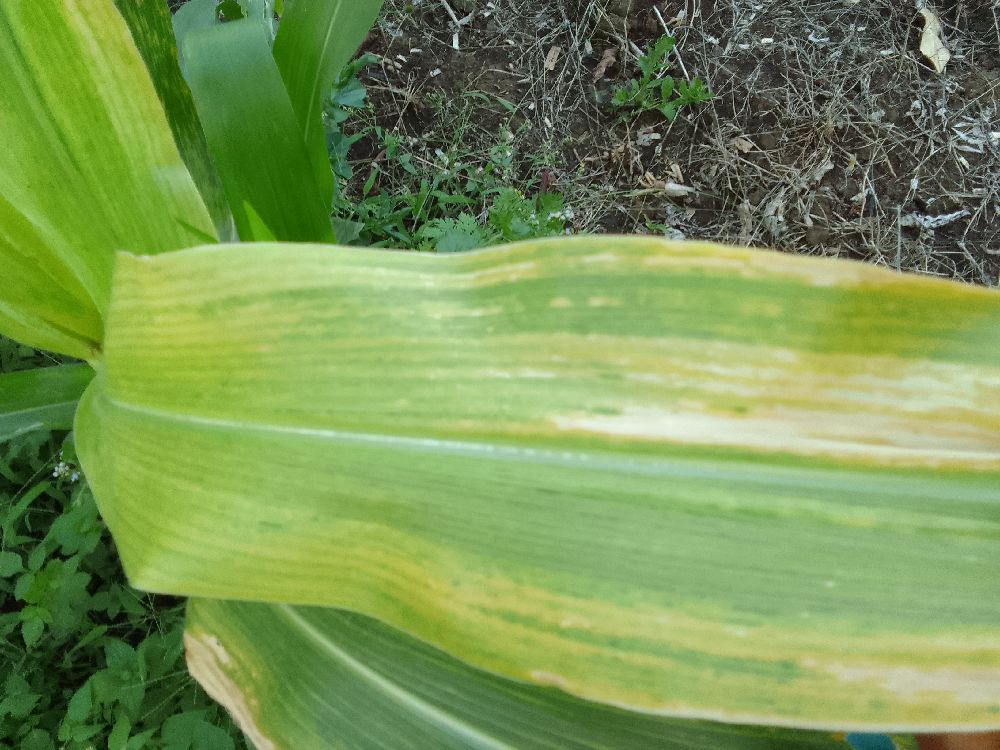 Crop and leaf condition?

maize, maize lethal necrosis
